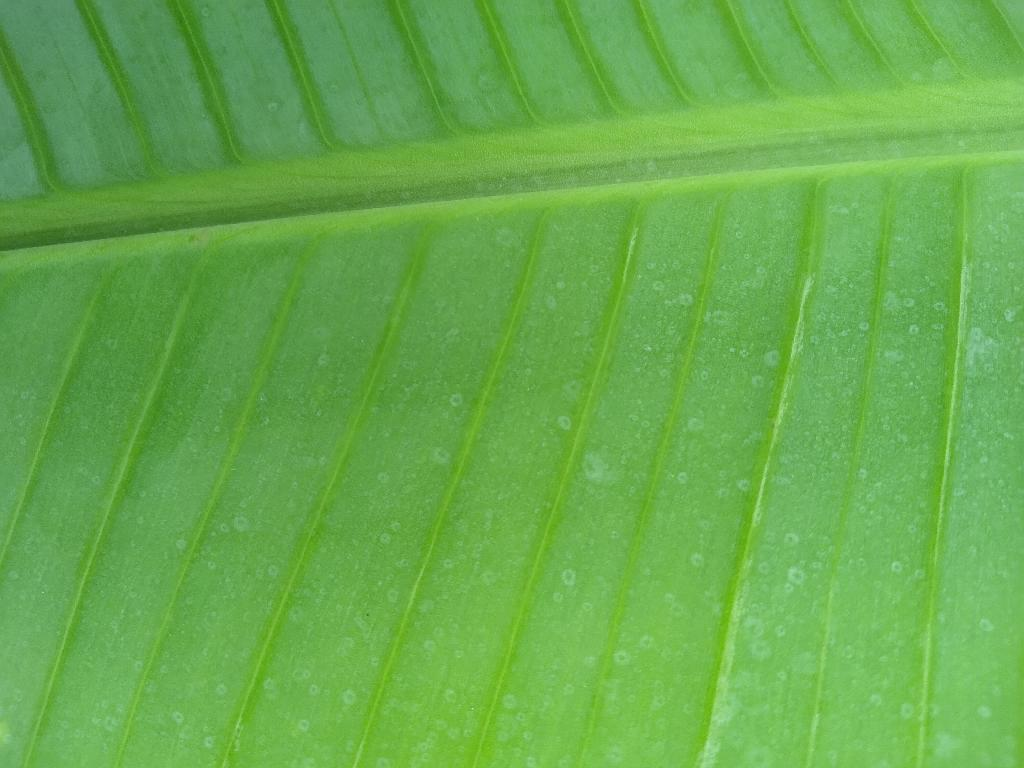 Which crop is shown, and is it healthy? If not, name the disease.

banana, healthy
